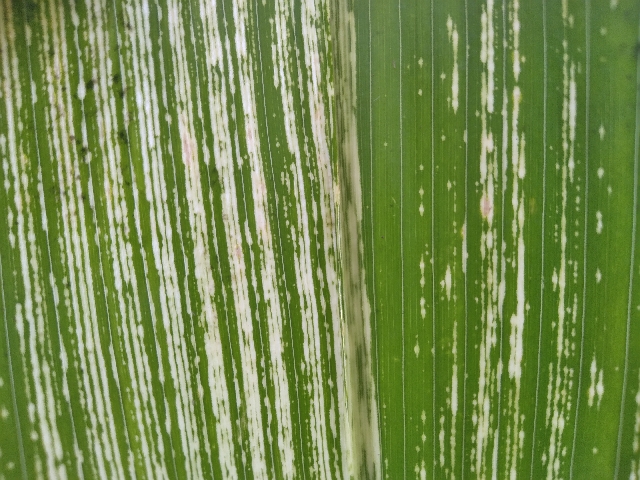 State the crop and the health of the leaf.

maize, maize streak virus
